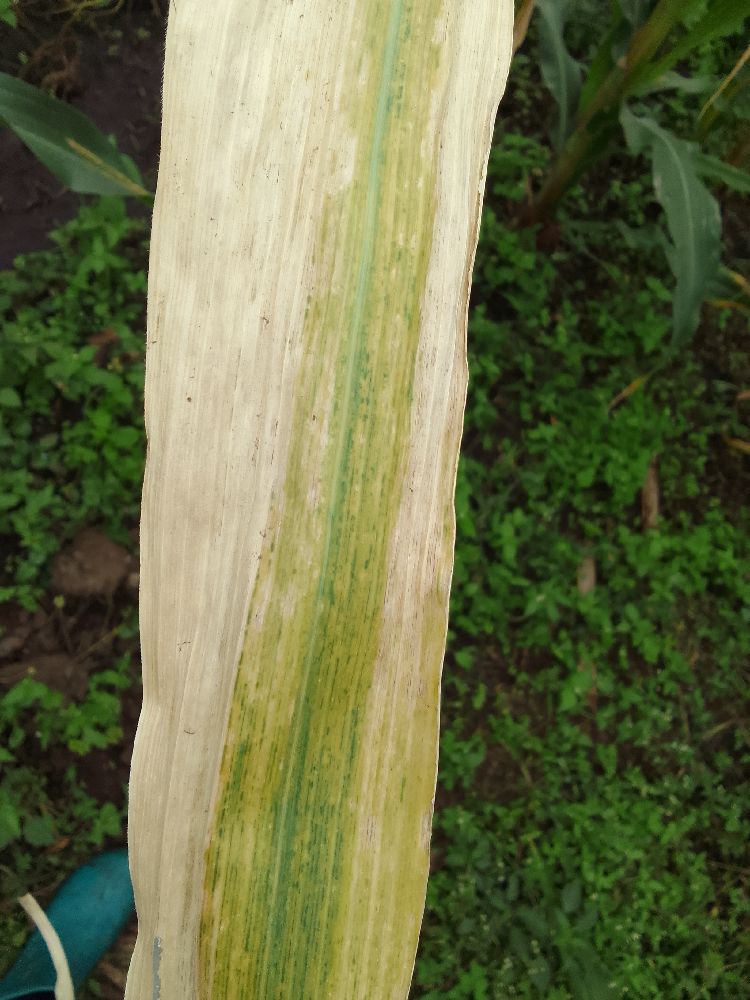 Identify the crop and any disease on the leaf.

maize, maize lethal necrosis
